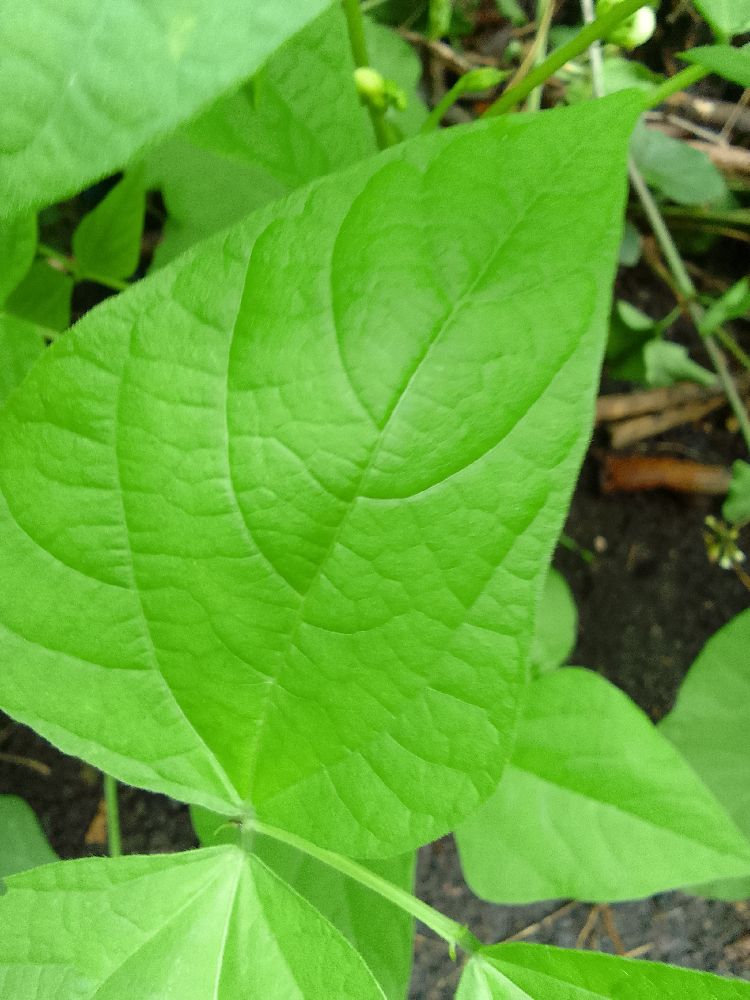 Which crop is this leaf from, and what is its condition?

common bean, healthy
